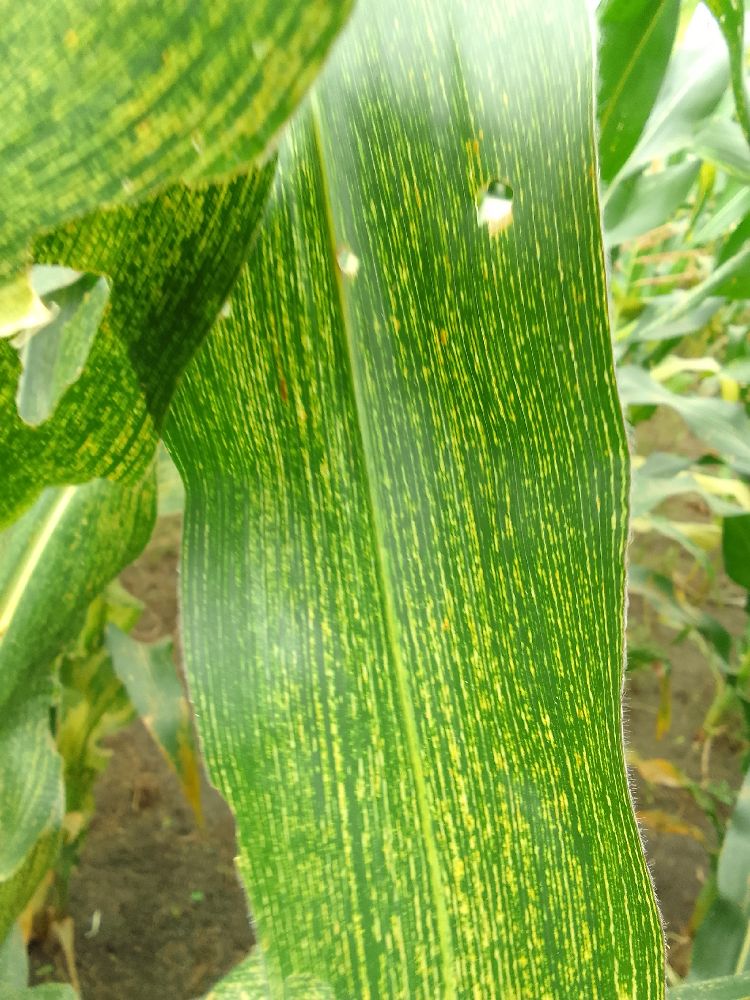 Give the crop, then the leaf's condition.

maize, maize streak virus
